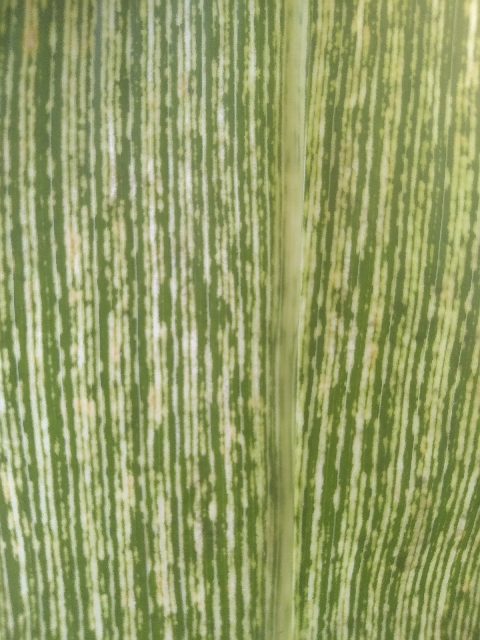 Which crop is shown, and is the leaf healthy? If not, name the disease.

maize, maize streak virus
